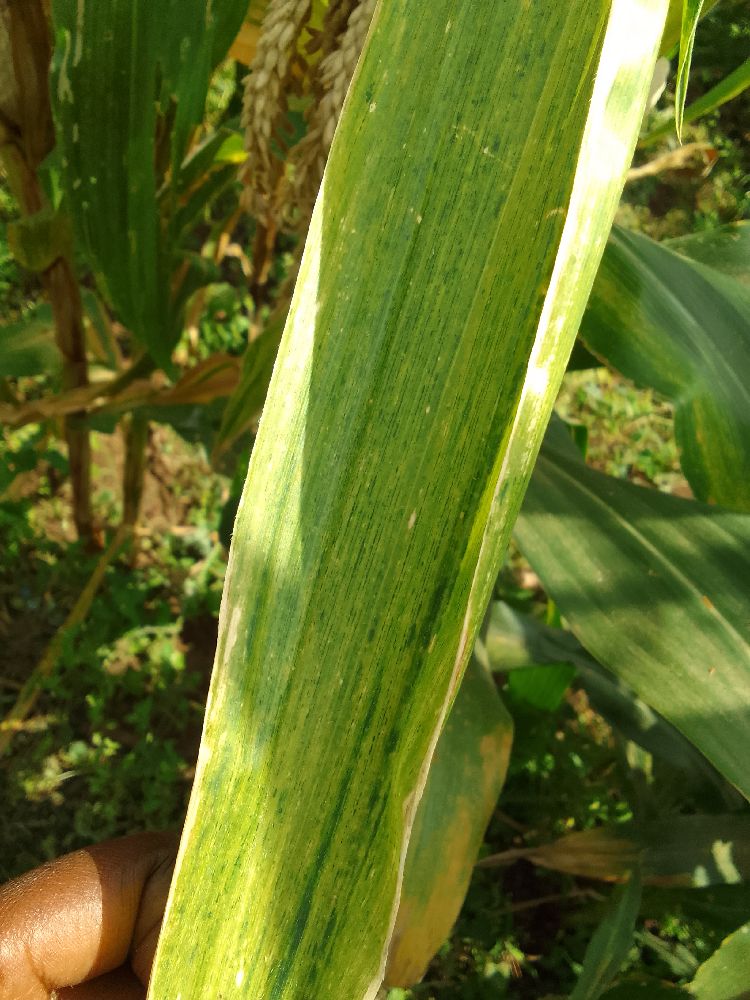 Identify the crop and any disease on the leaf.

maize, maize lethal necrosis
